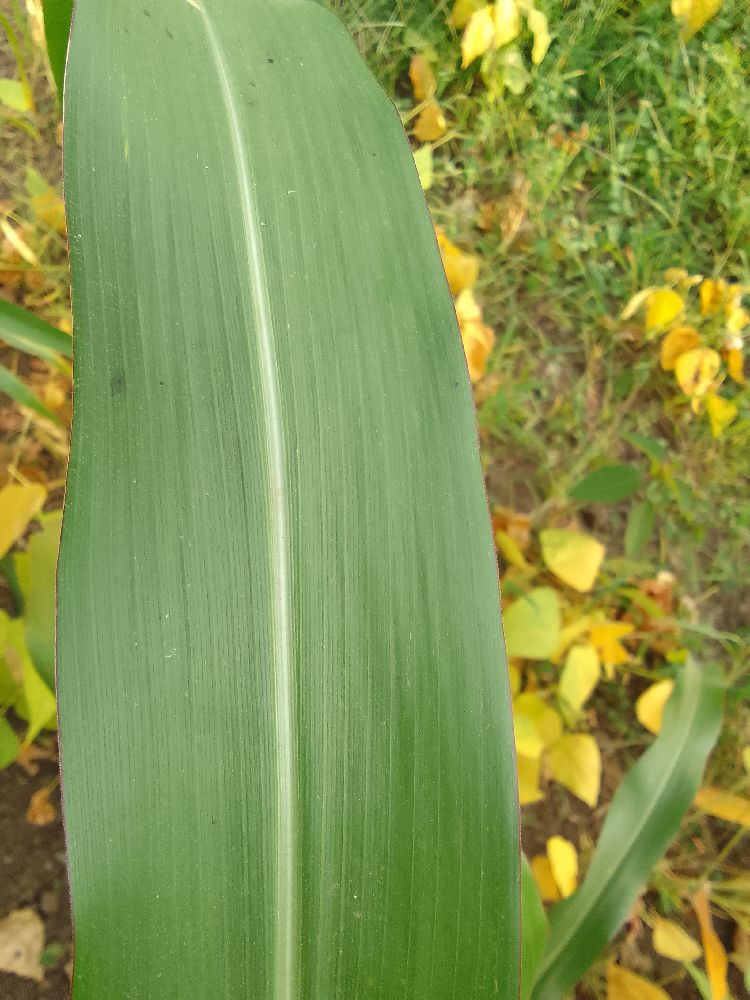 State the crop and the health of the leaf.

maize, healthy
